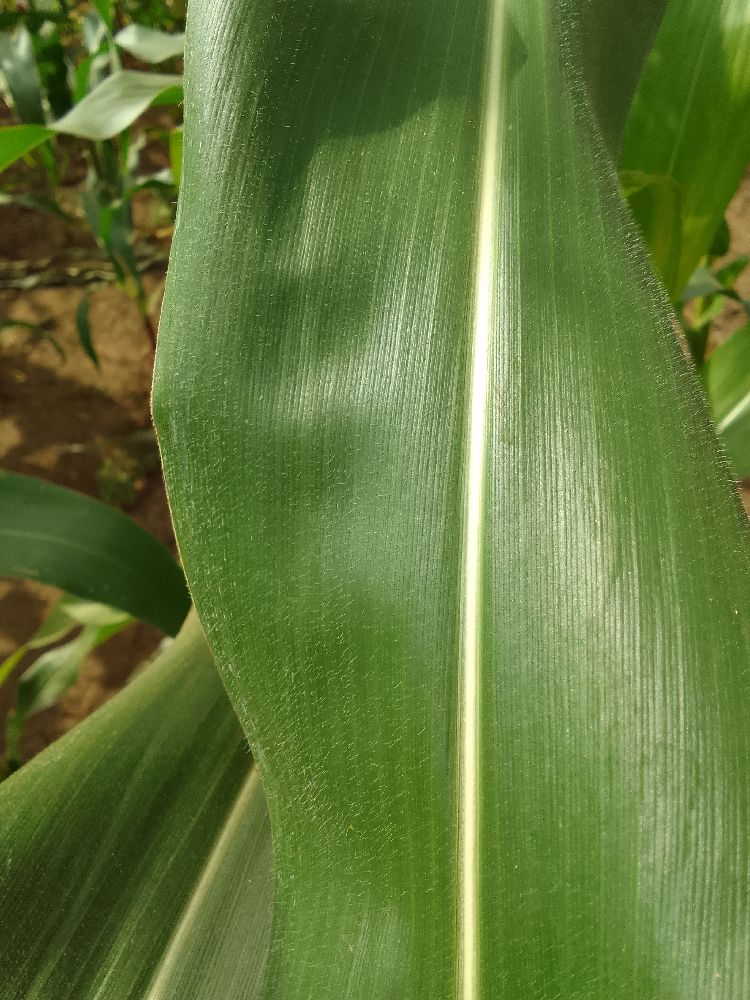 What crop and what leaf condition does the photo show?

maize, healthy
